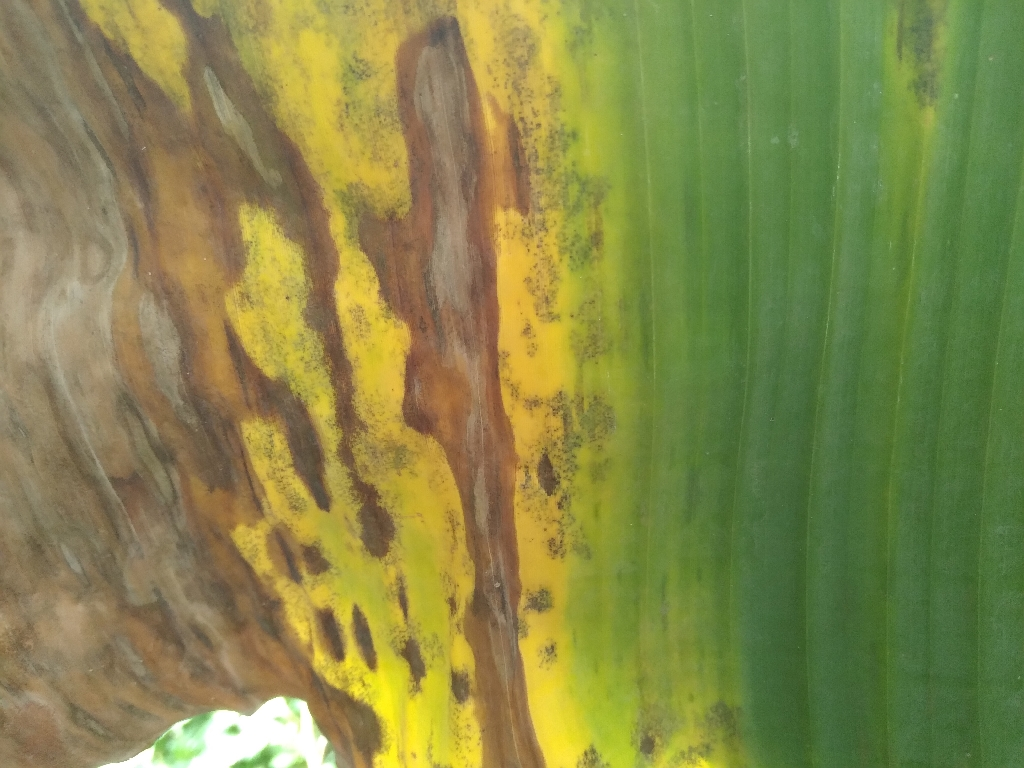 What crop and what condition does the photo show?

banana, black sigatoka
